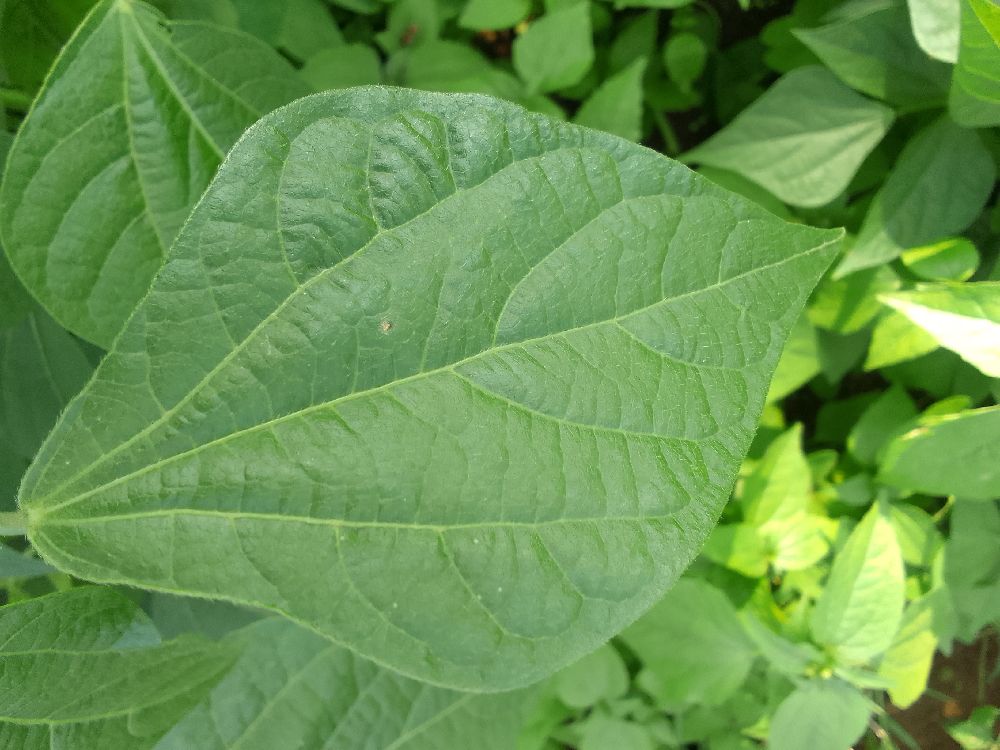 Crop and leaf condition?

common bean, healthy
